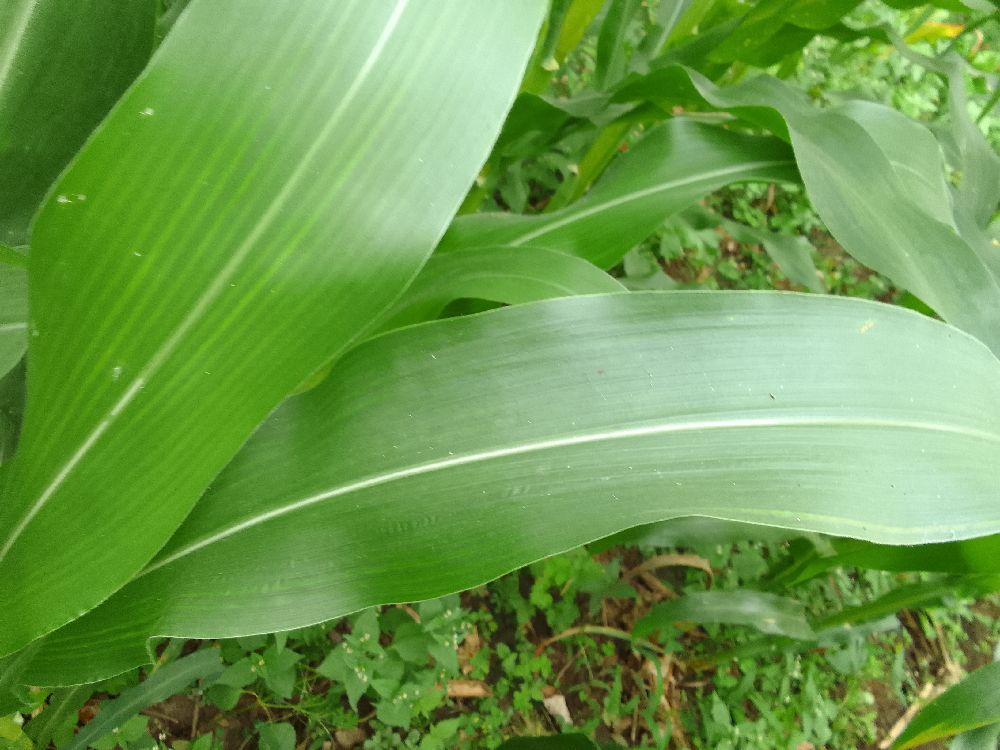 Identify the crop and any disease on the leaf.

maize, healthy
